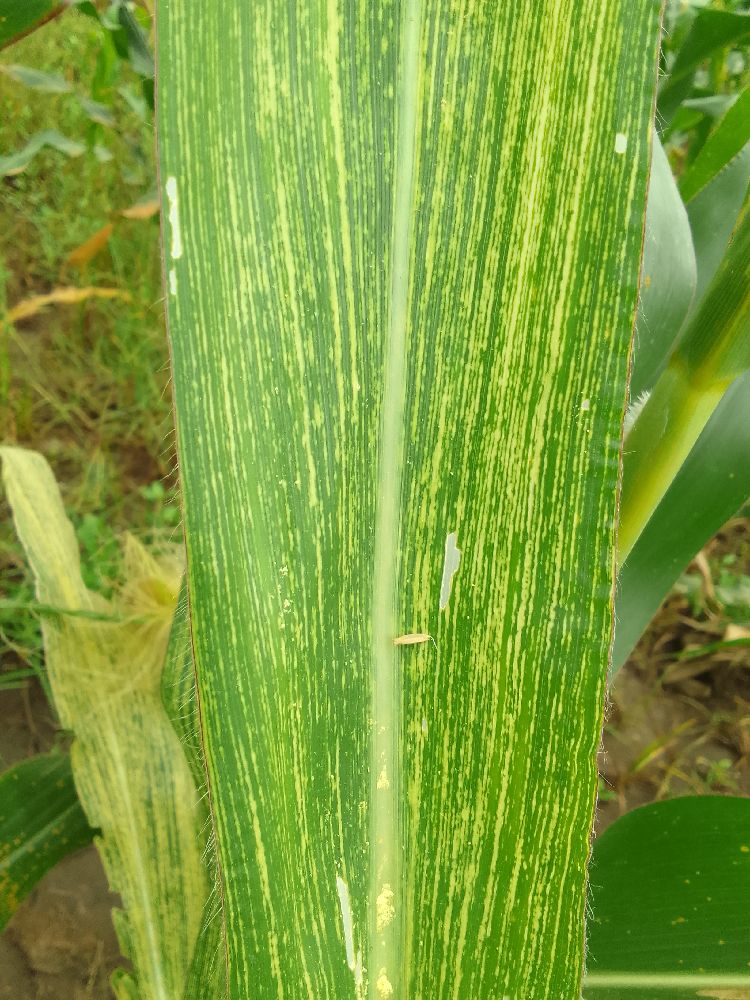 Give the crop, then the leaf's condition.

maize, maize streak virus
